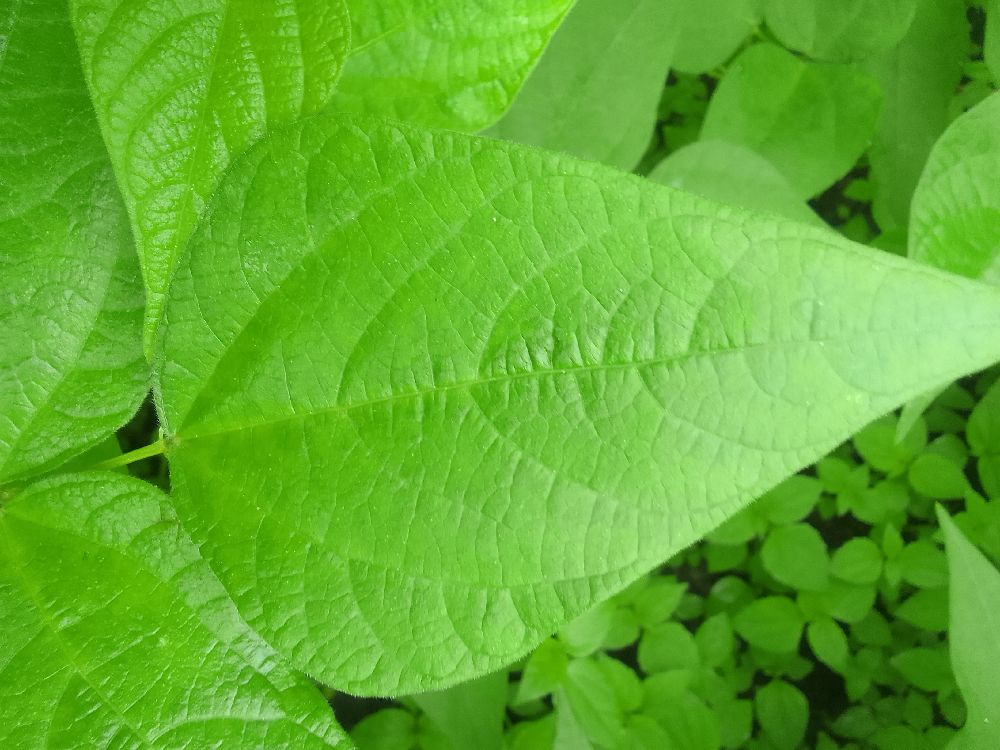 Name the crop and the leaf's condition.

common bean, healthy
